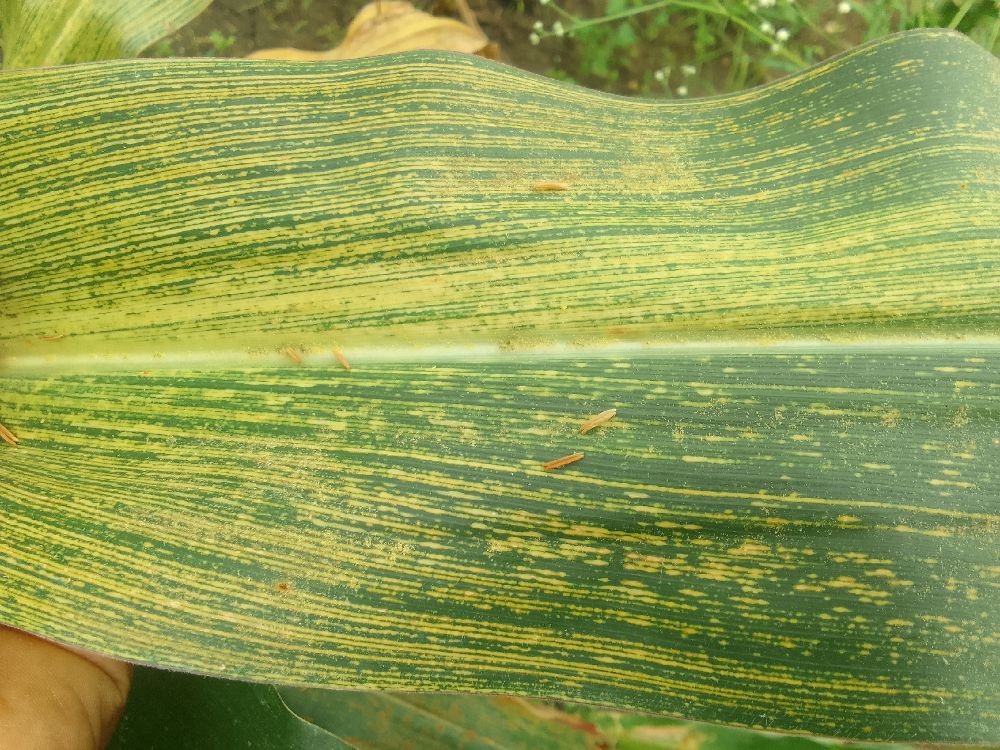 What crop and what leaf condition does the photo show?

maize, maize streak virus
